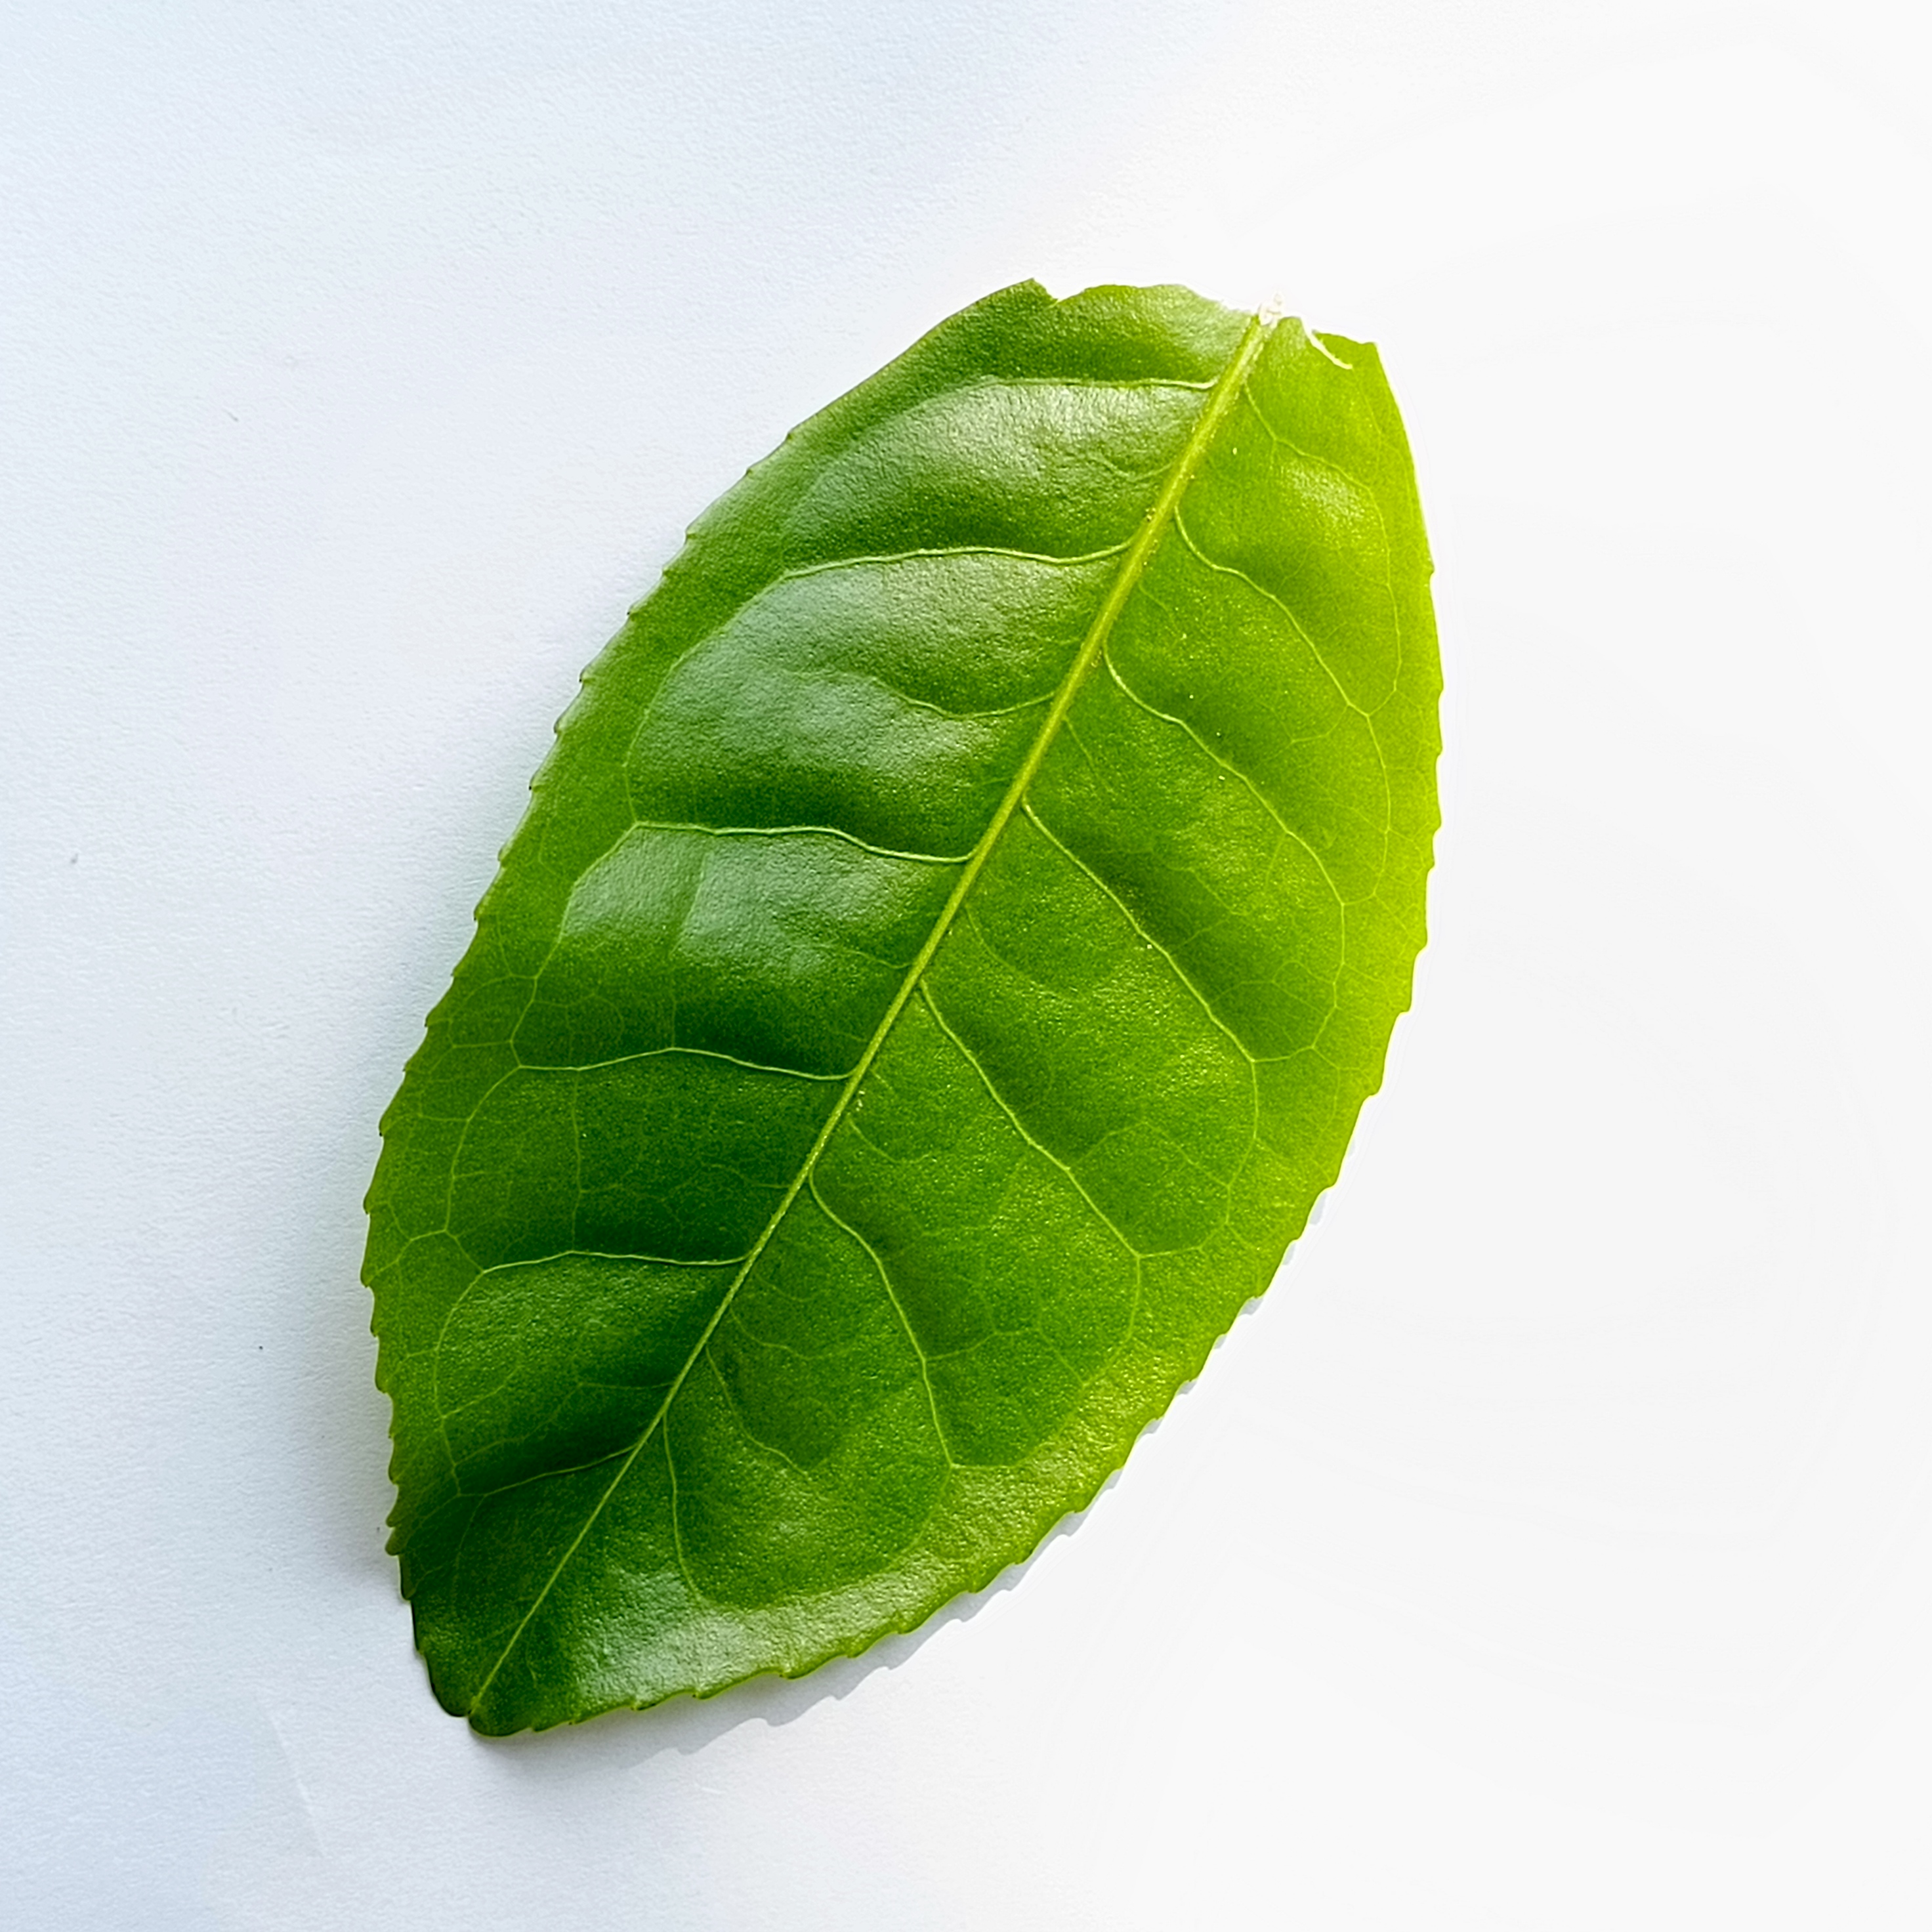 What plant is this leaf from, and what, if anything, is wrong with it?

tea, healthy
